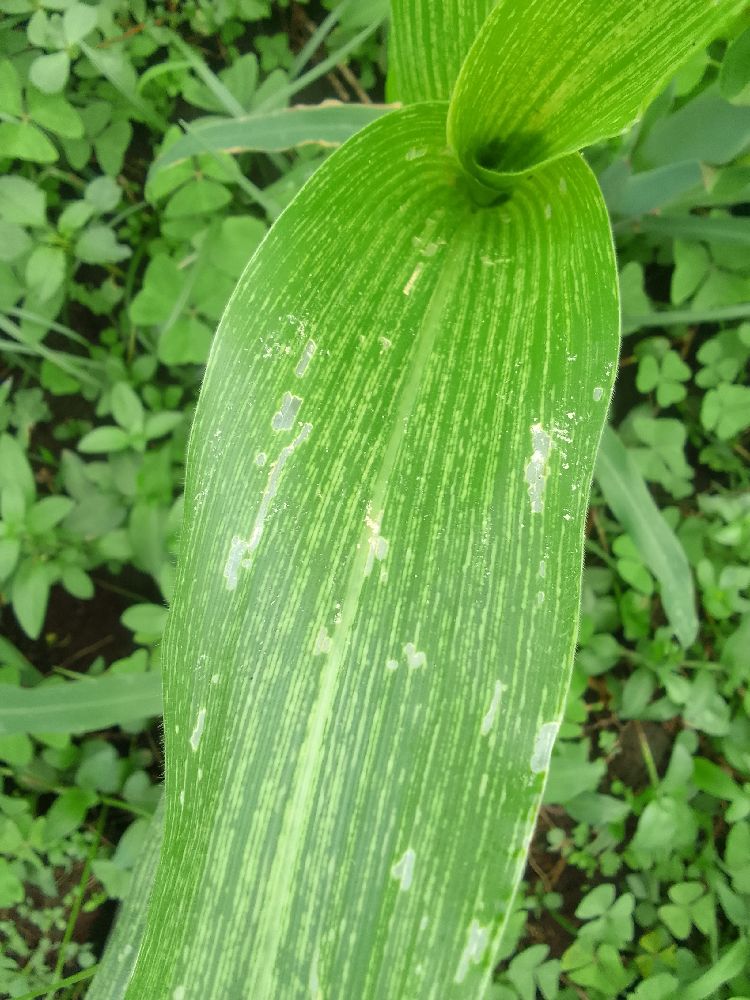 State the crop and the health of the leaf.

maize, healthy
